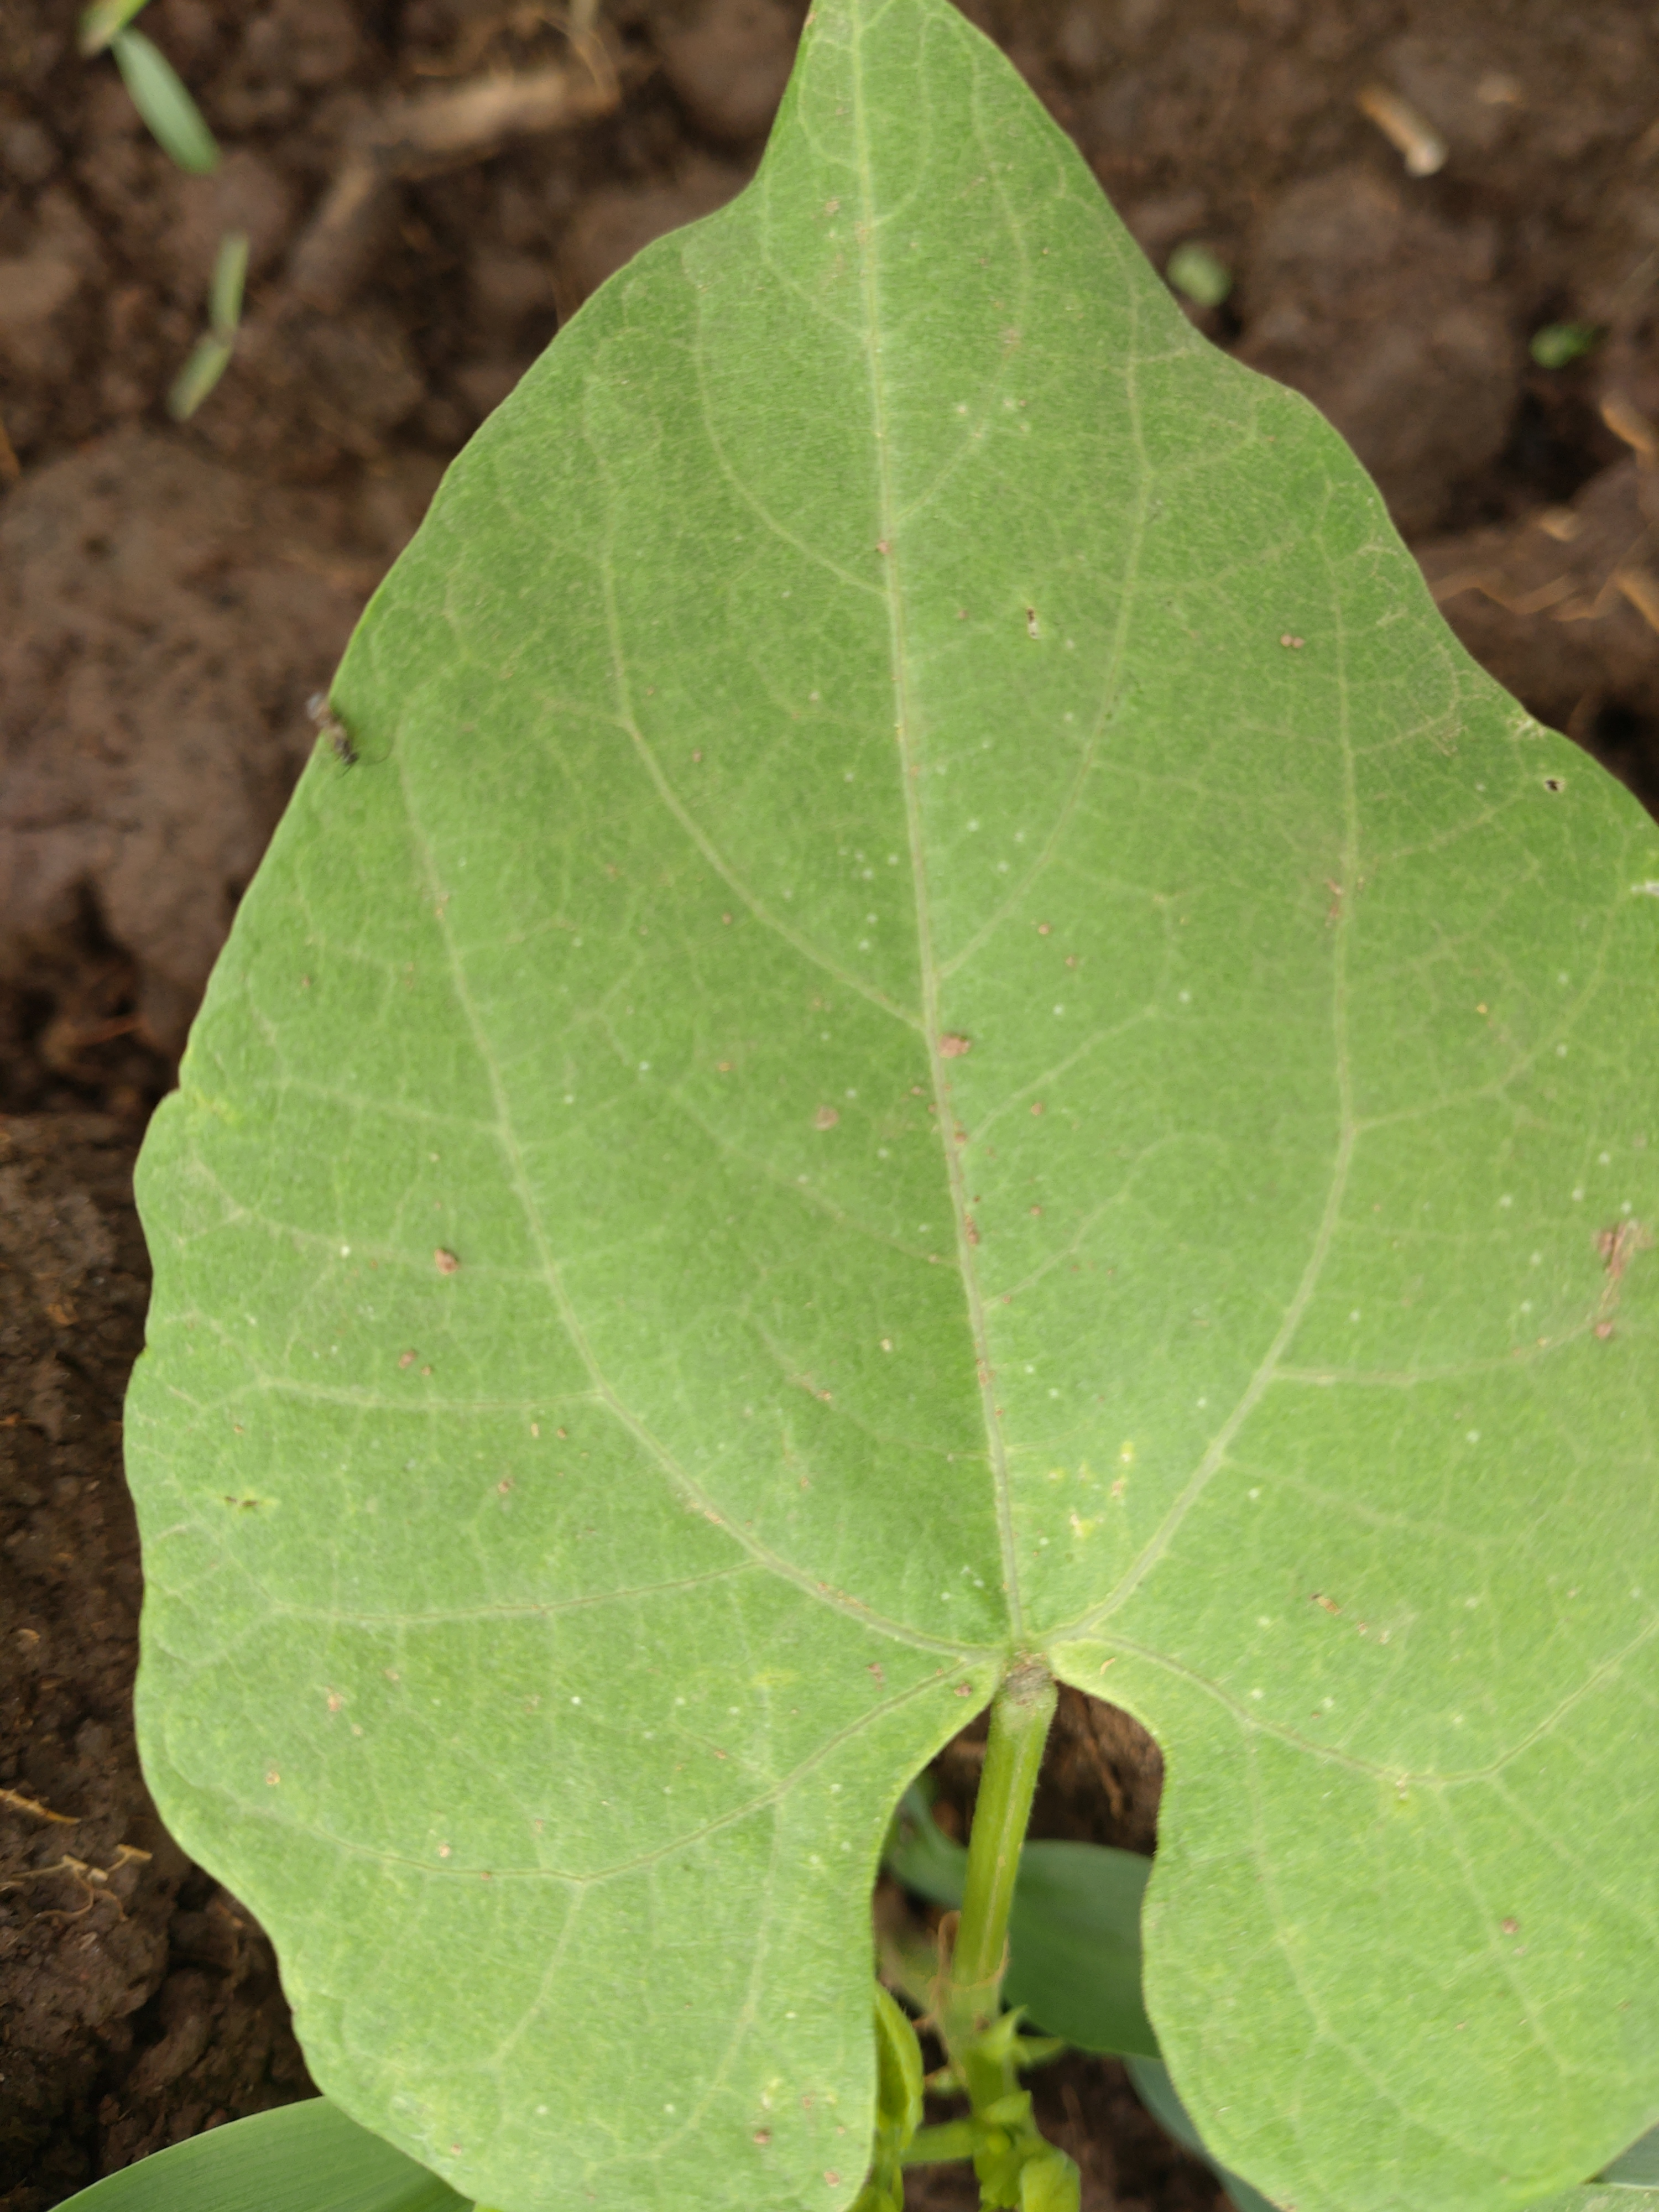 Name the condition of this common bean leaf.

healthy
